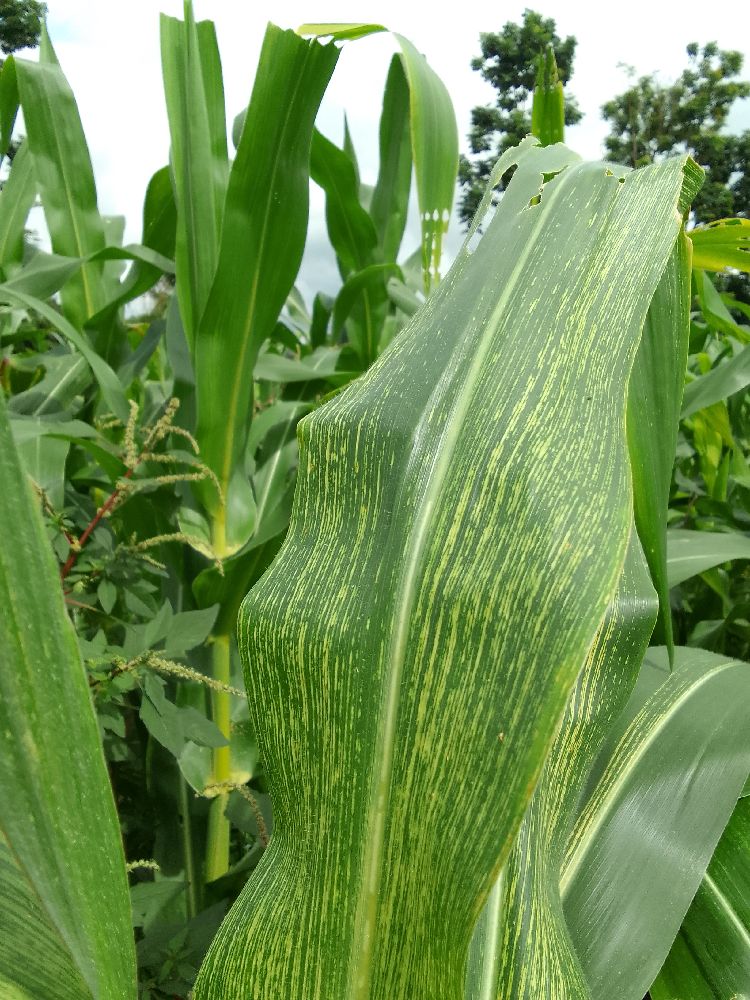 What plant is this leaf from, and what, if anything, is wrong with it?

maize, maize streak virus
